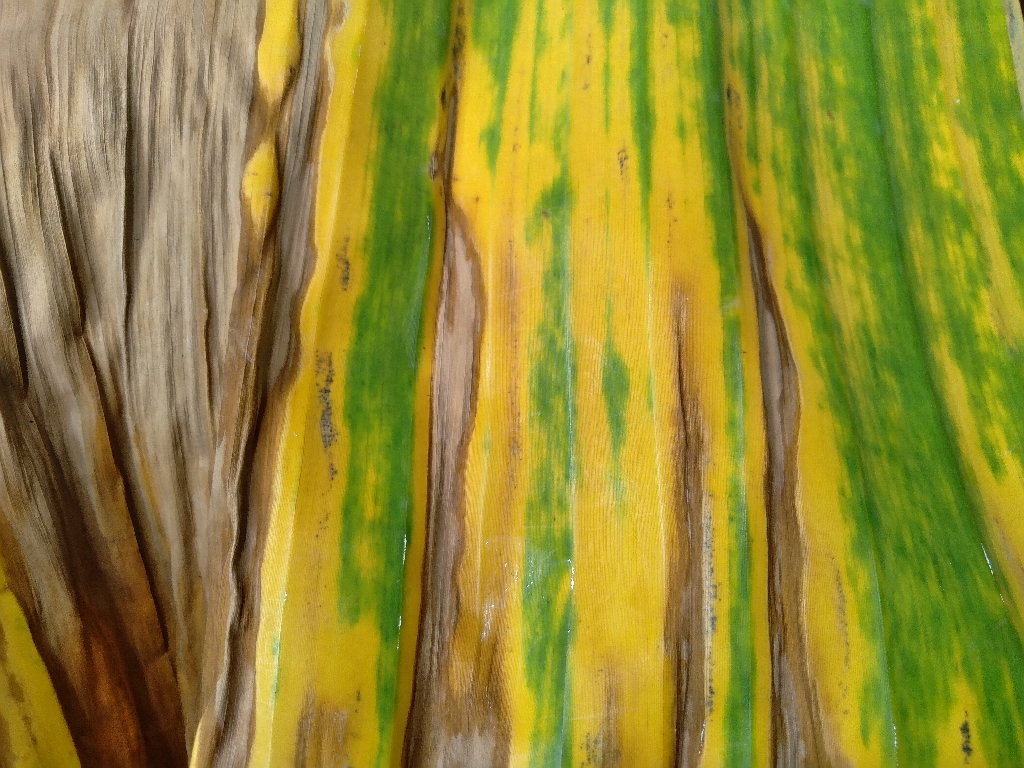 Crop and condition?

banana, fusarium wilt race 1
